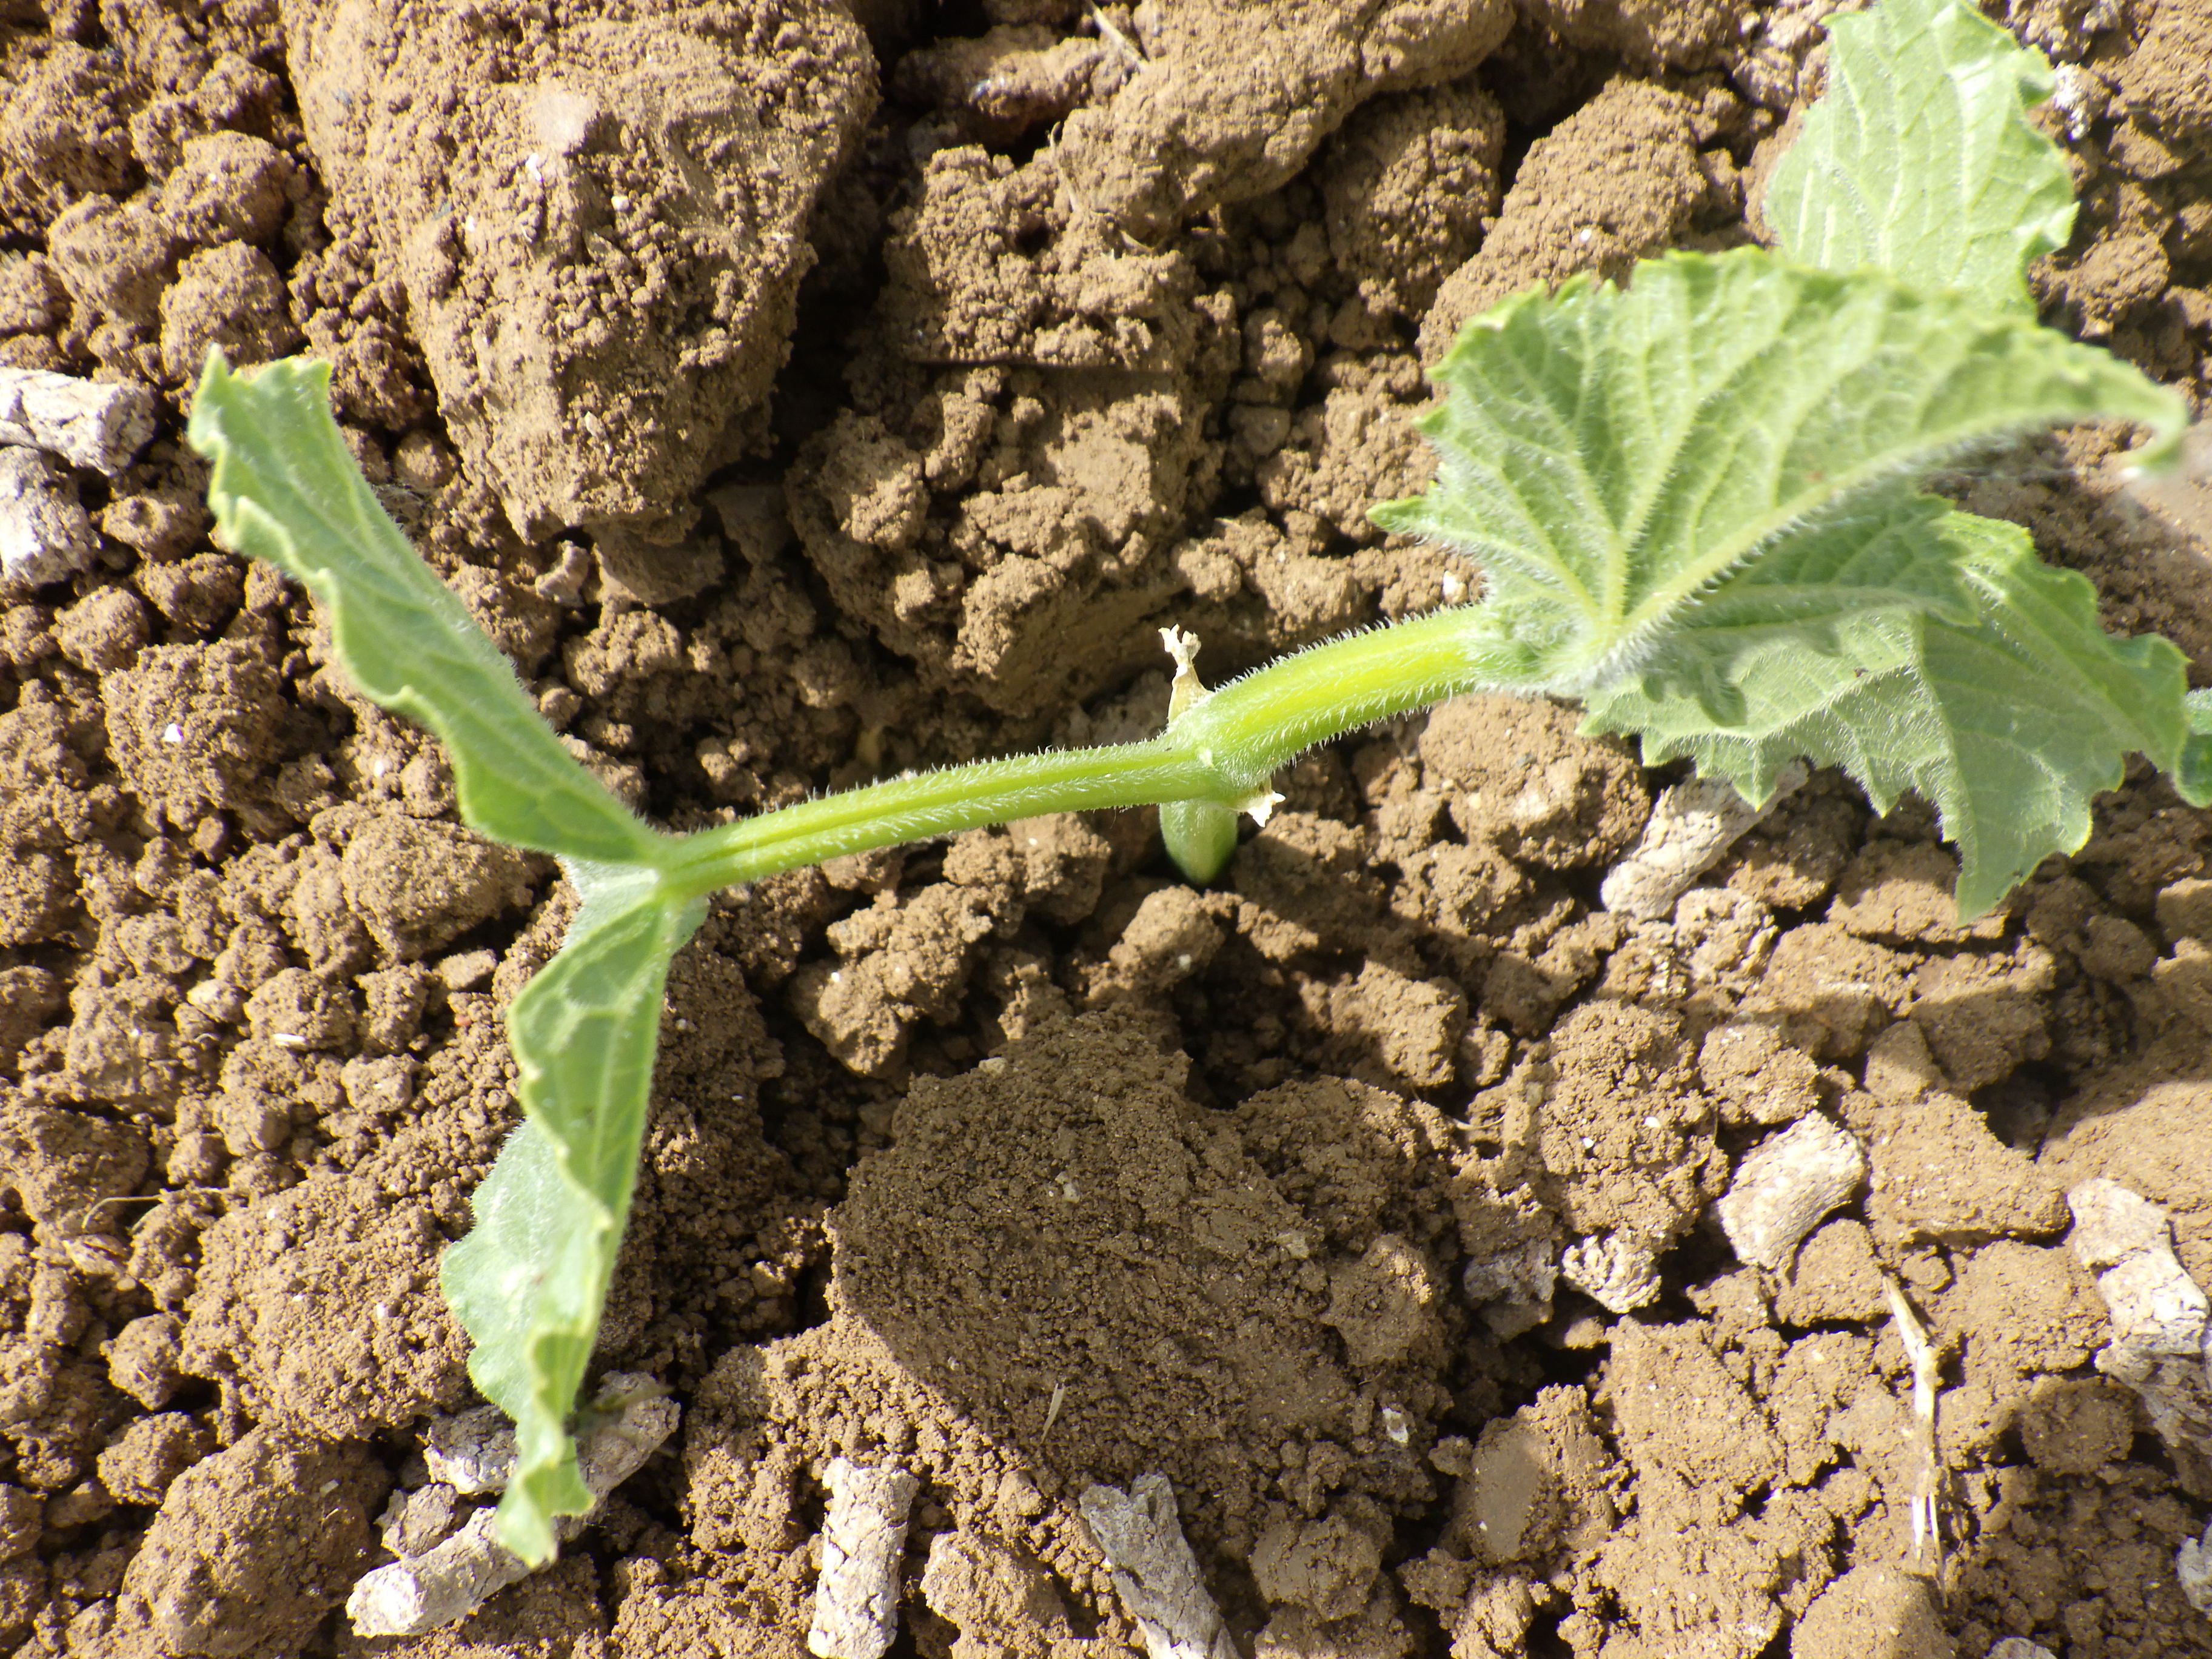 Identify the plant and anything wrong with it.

cucumber, healthy
